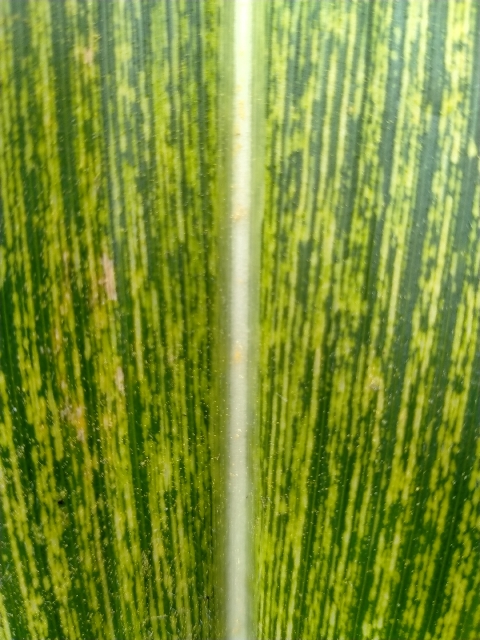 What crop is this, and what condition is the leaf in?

maize, maize streak virus
